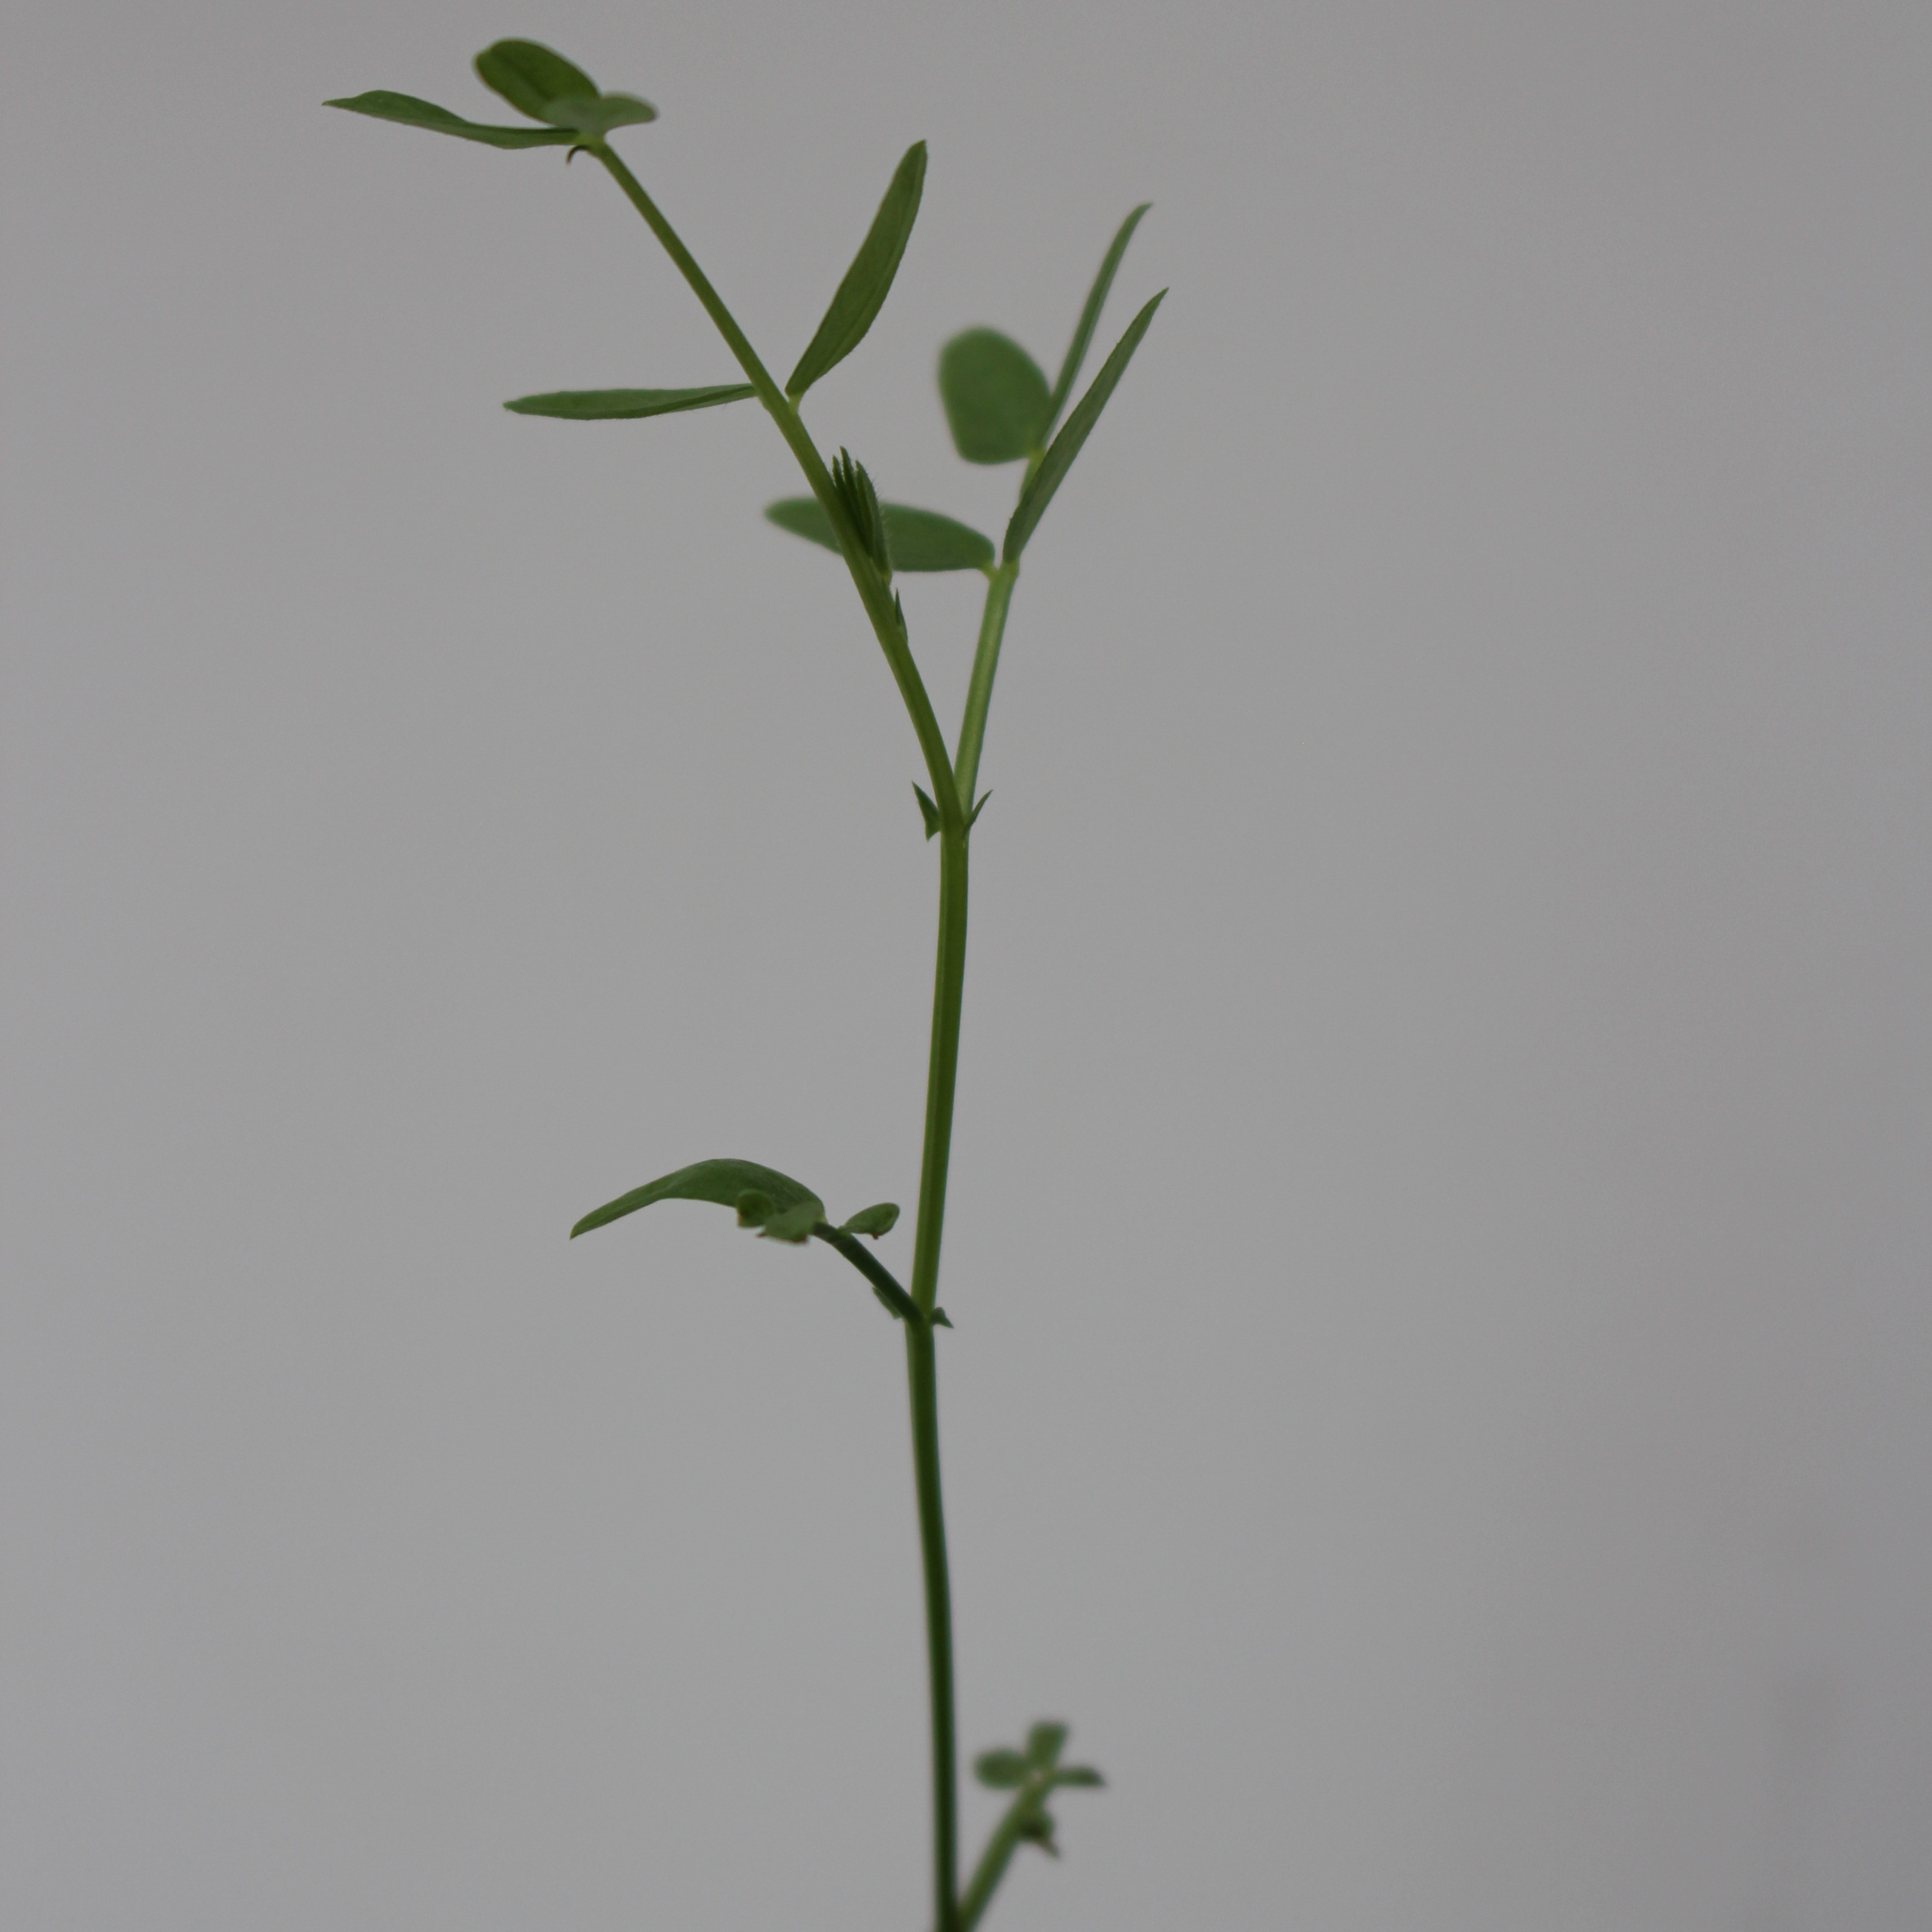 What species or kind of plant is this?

Vicia sativa
